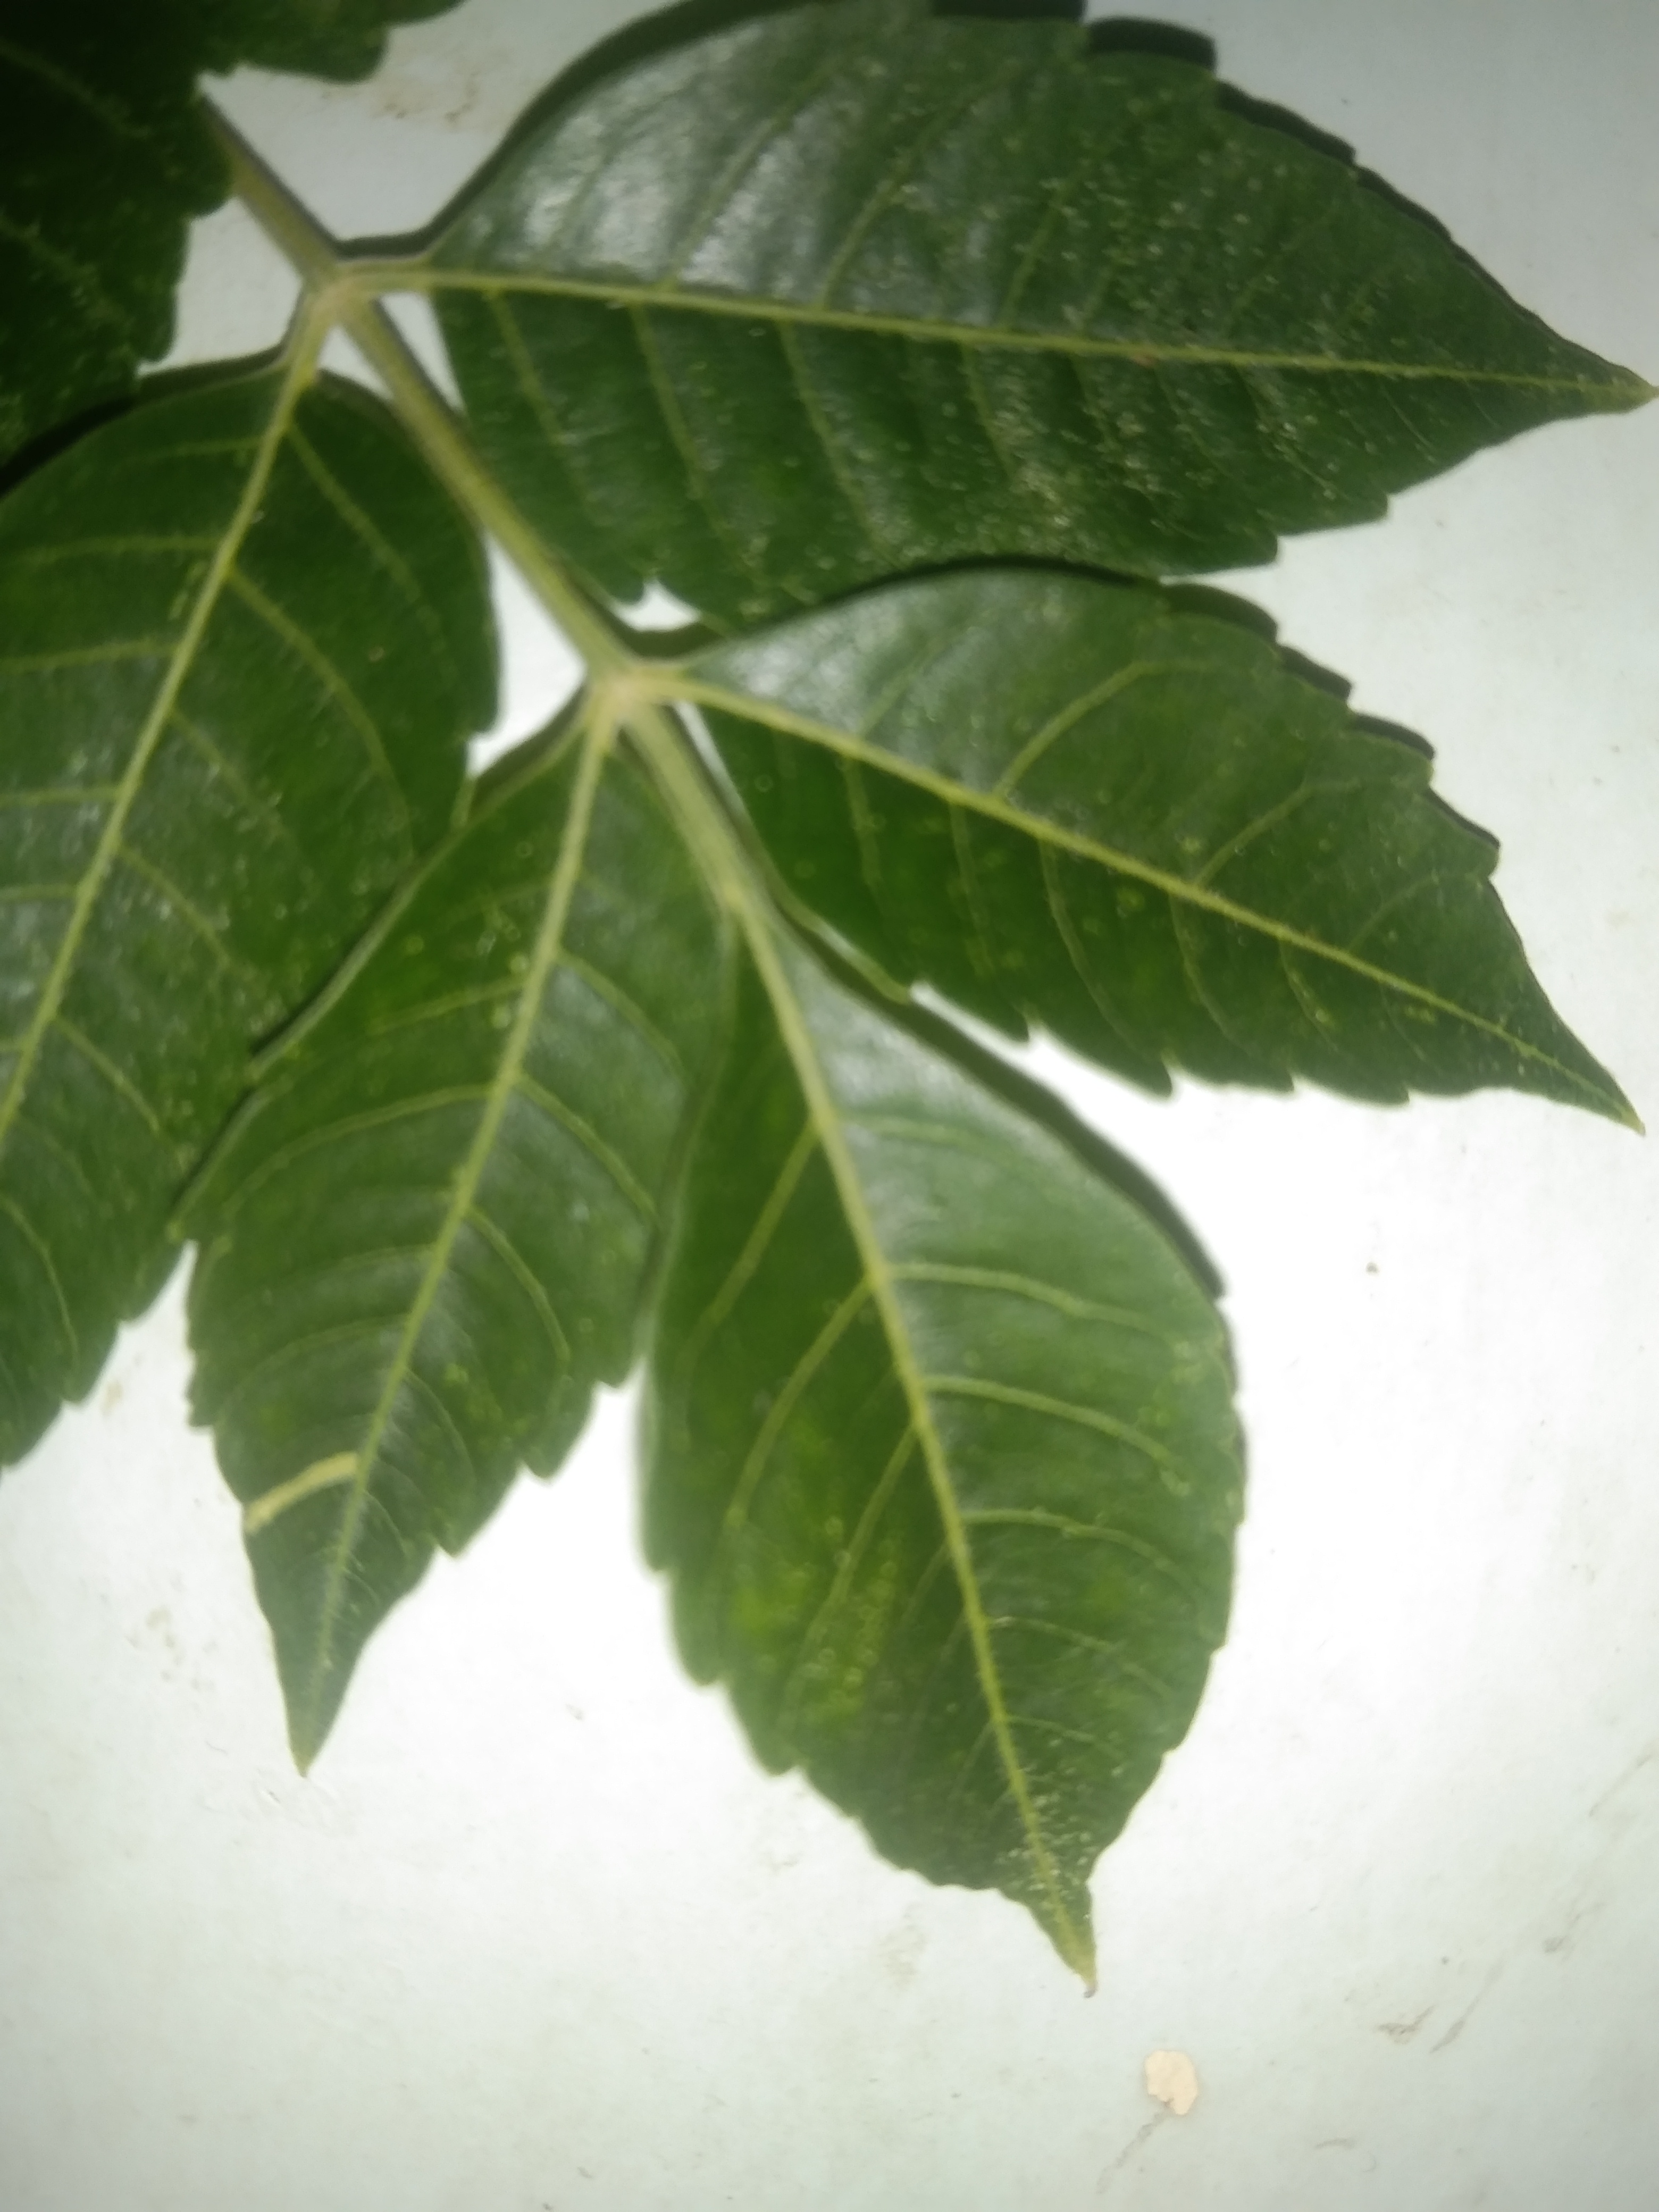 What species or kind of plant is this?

neem
